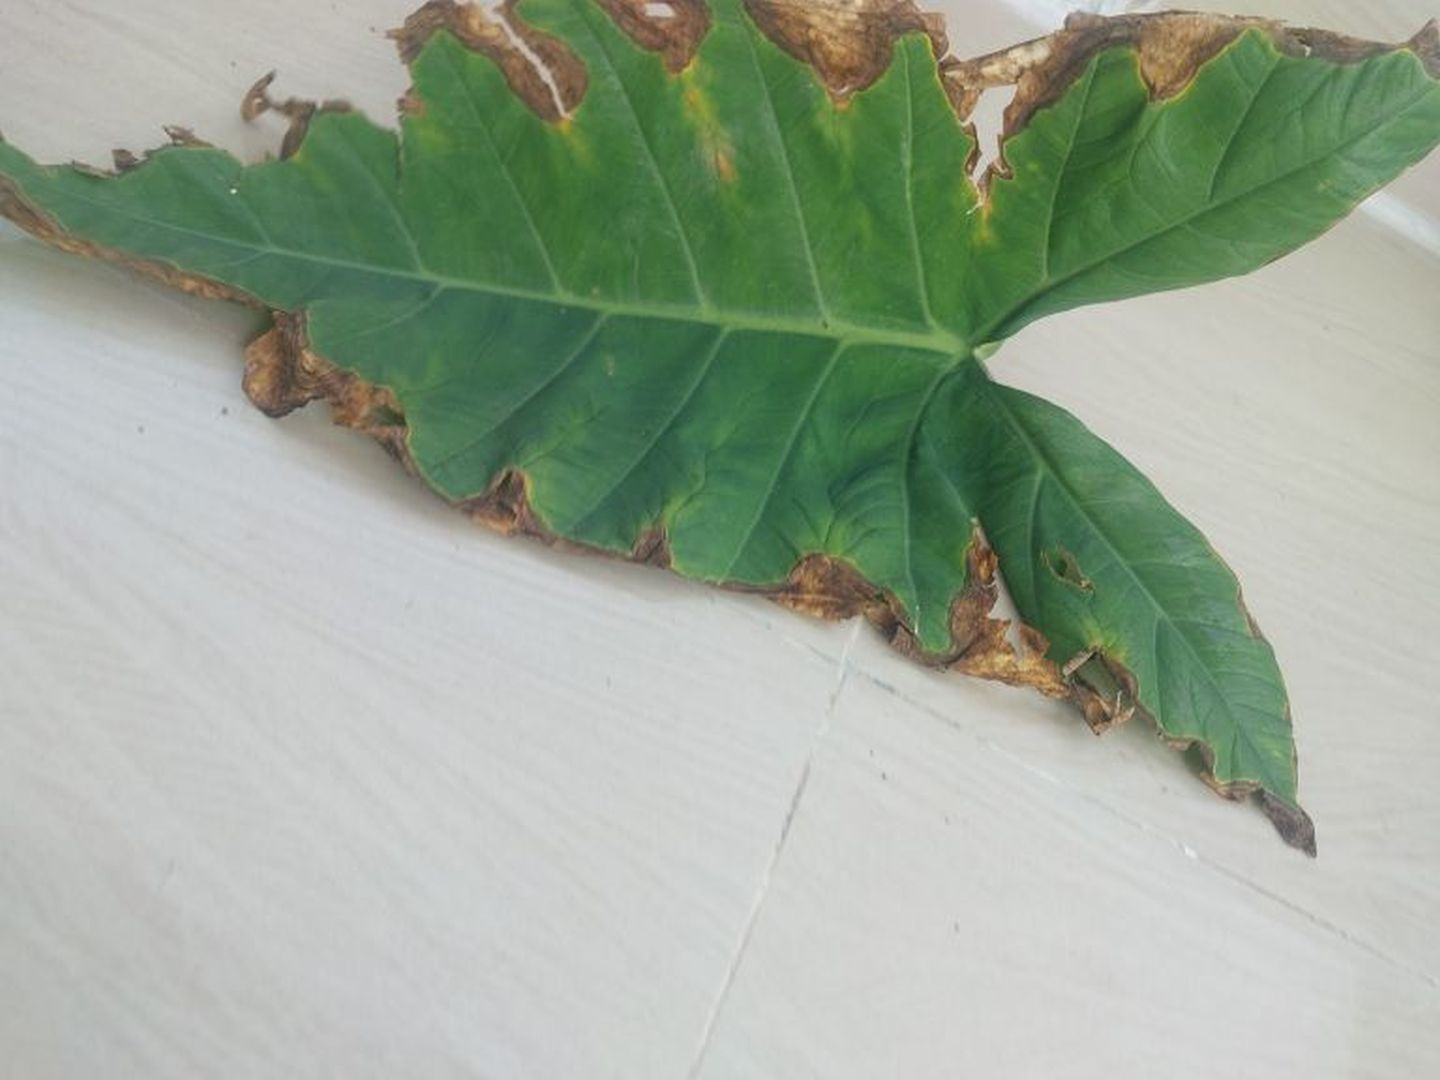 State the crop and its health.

taro, leaf blight
